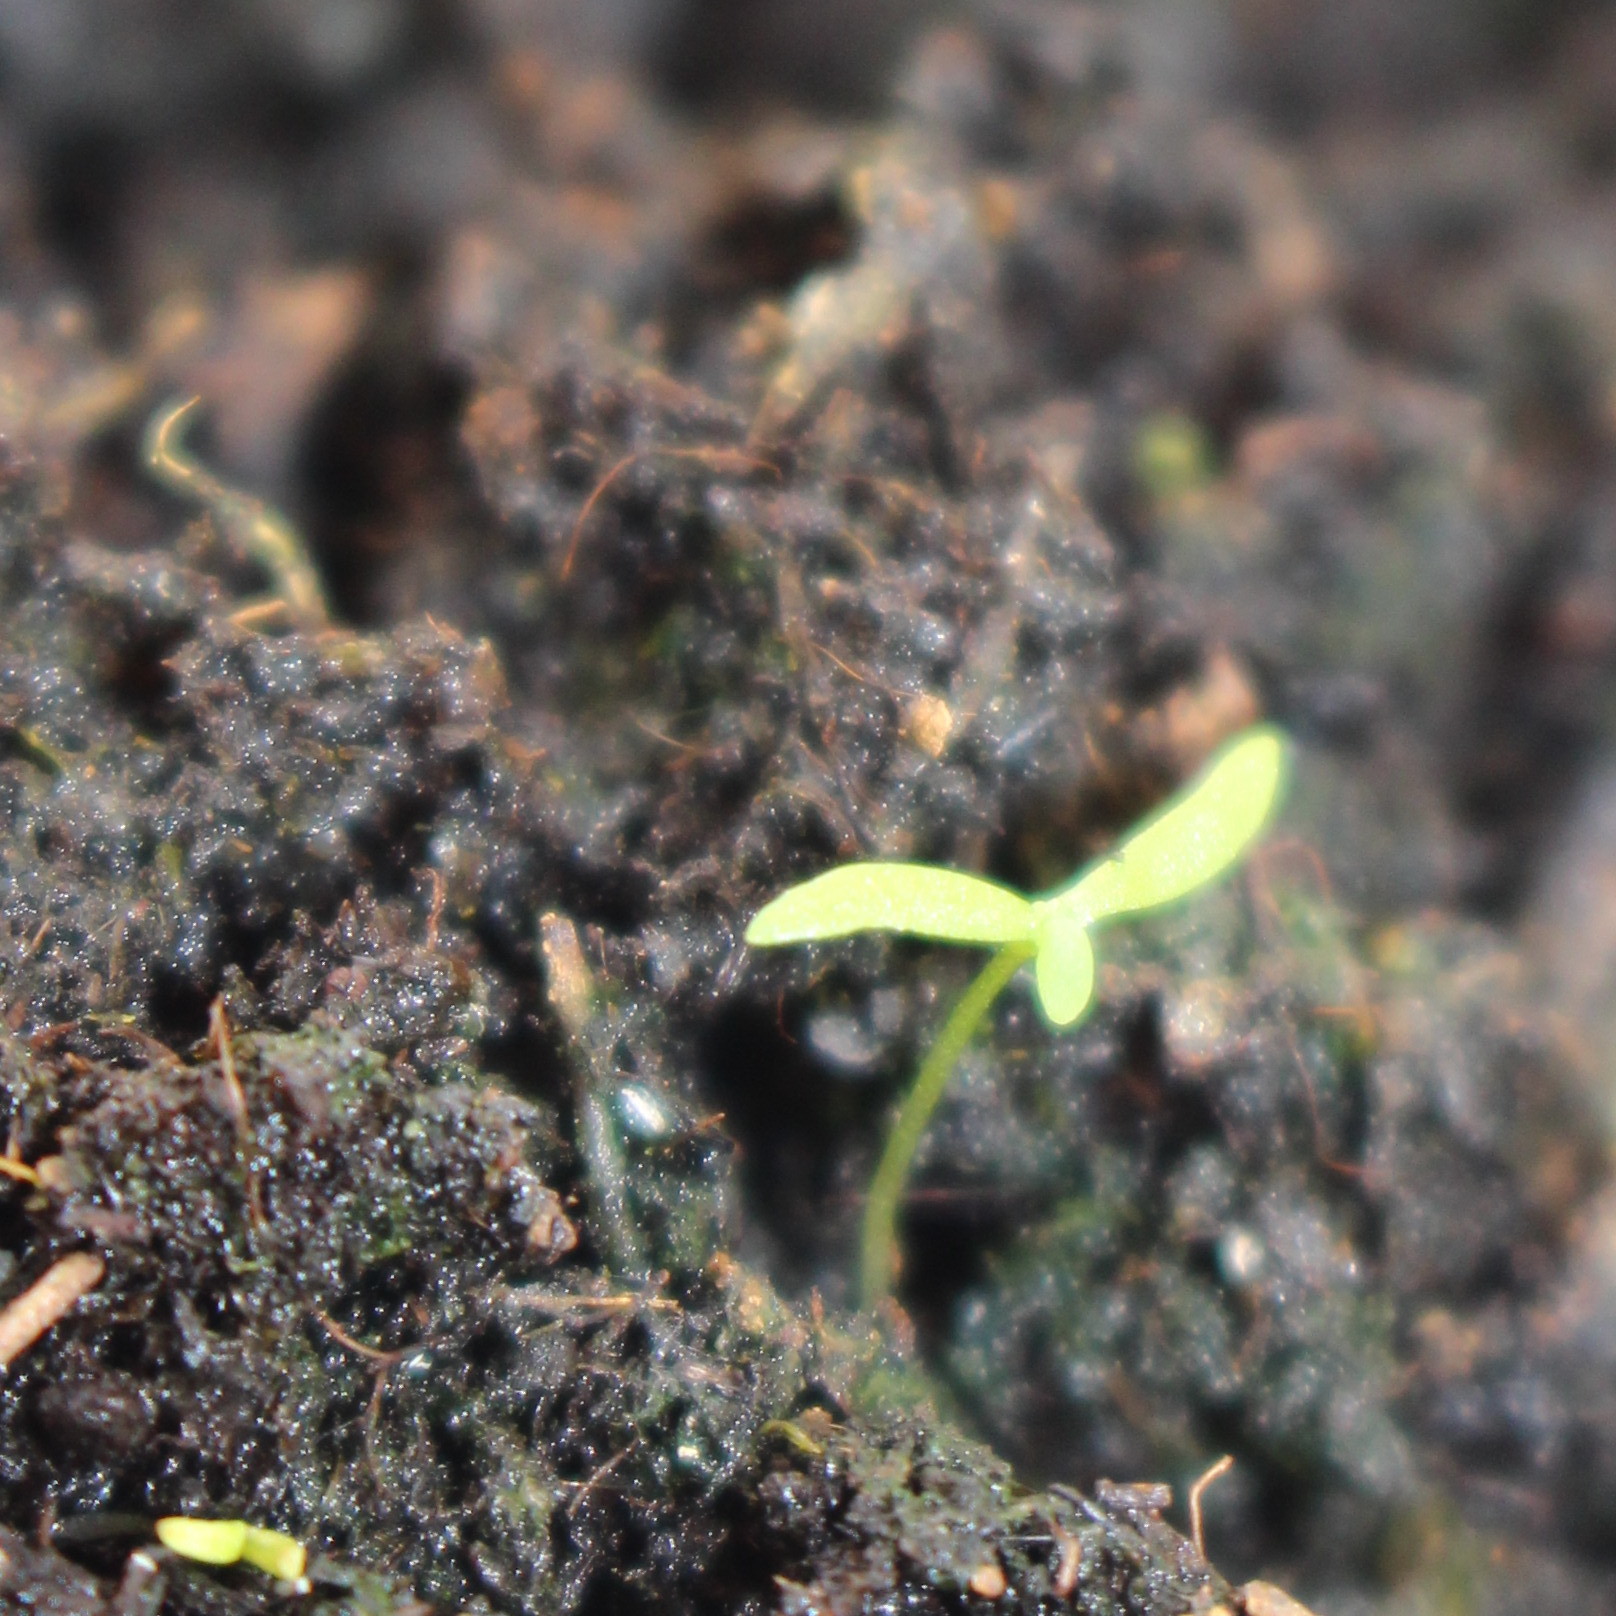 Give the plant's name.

Papaver rhoeas
